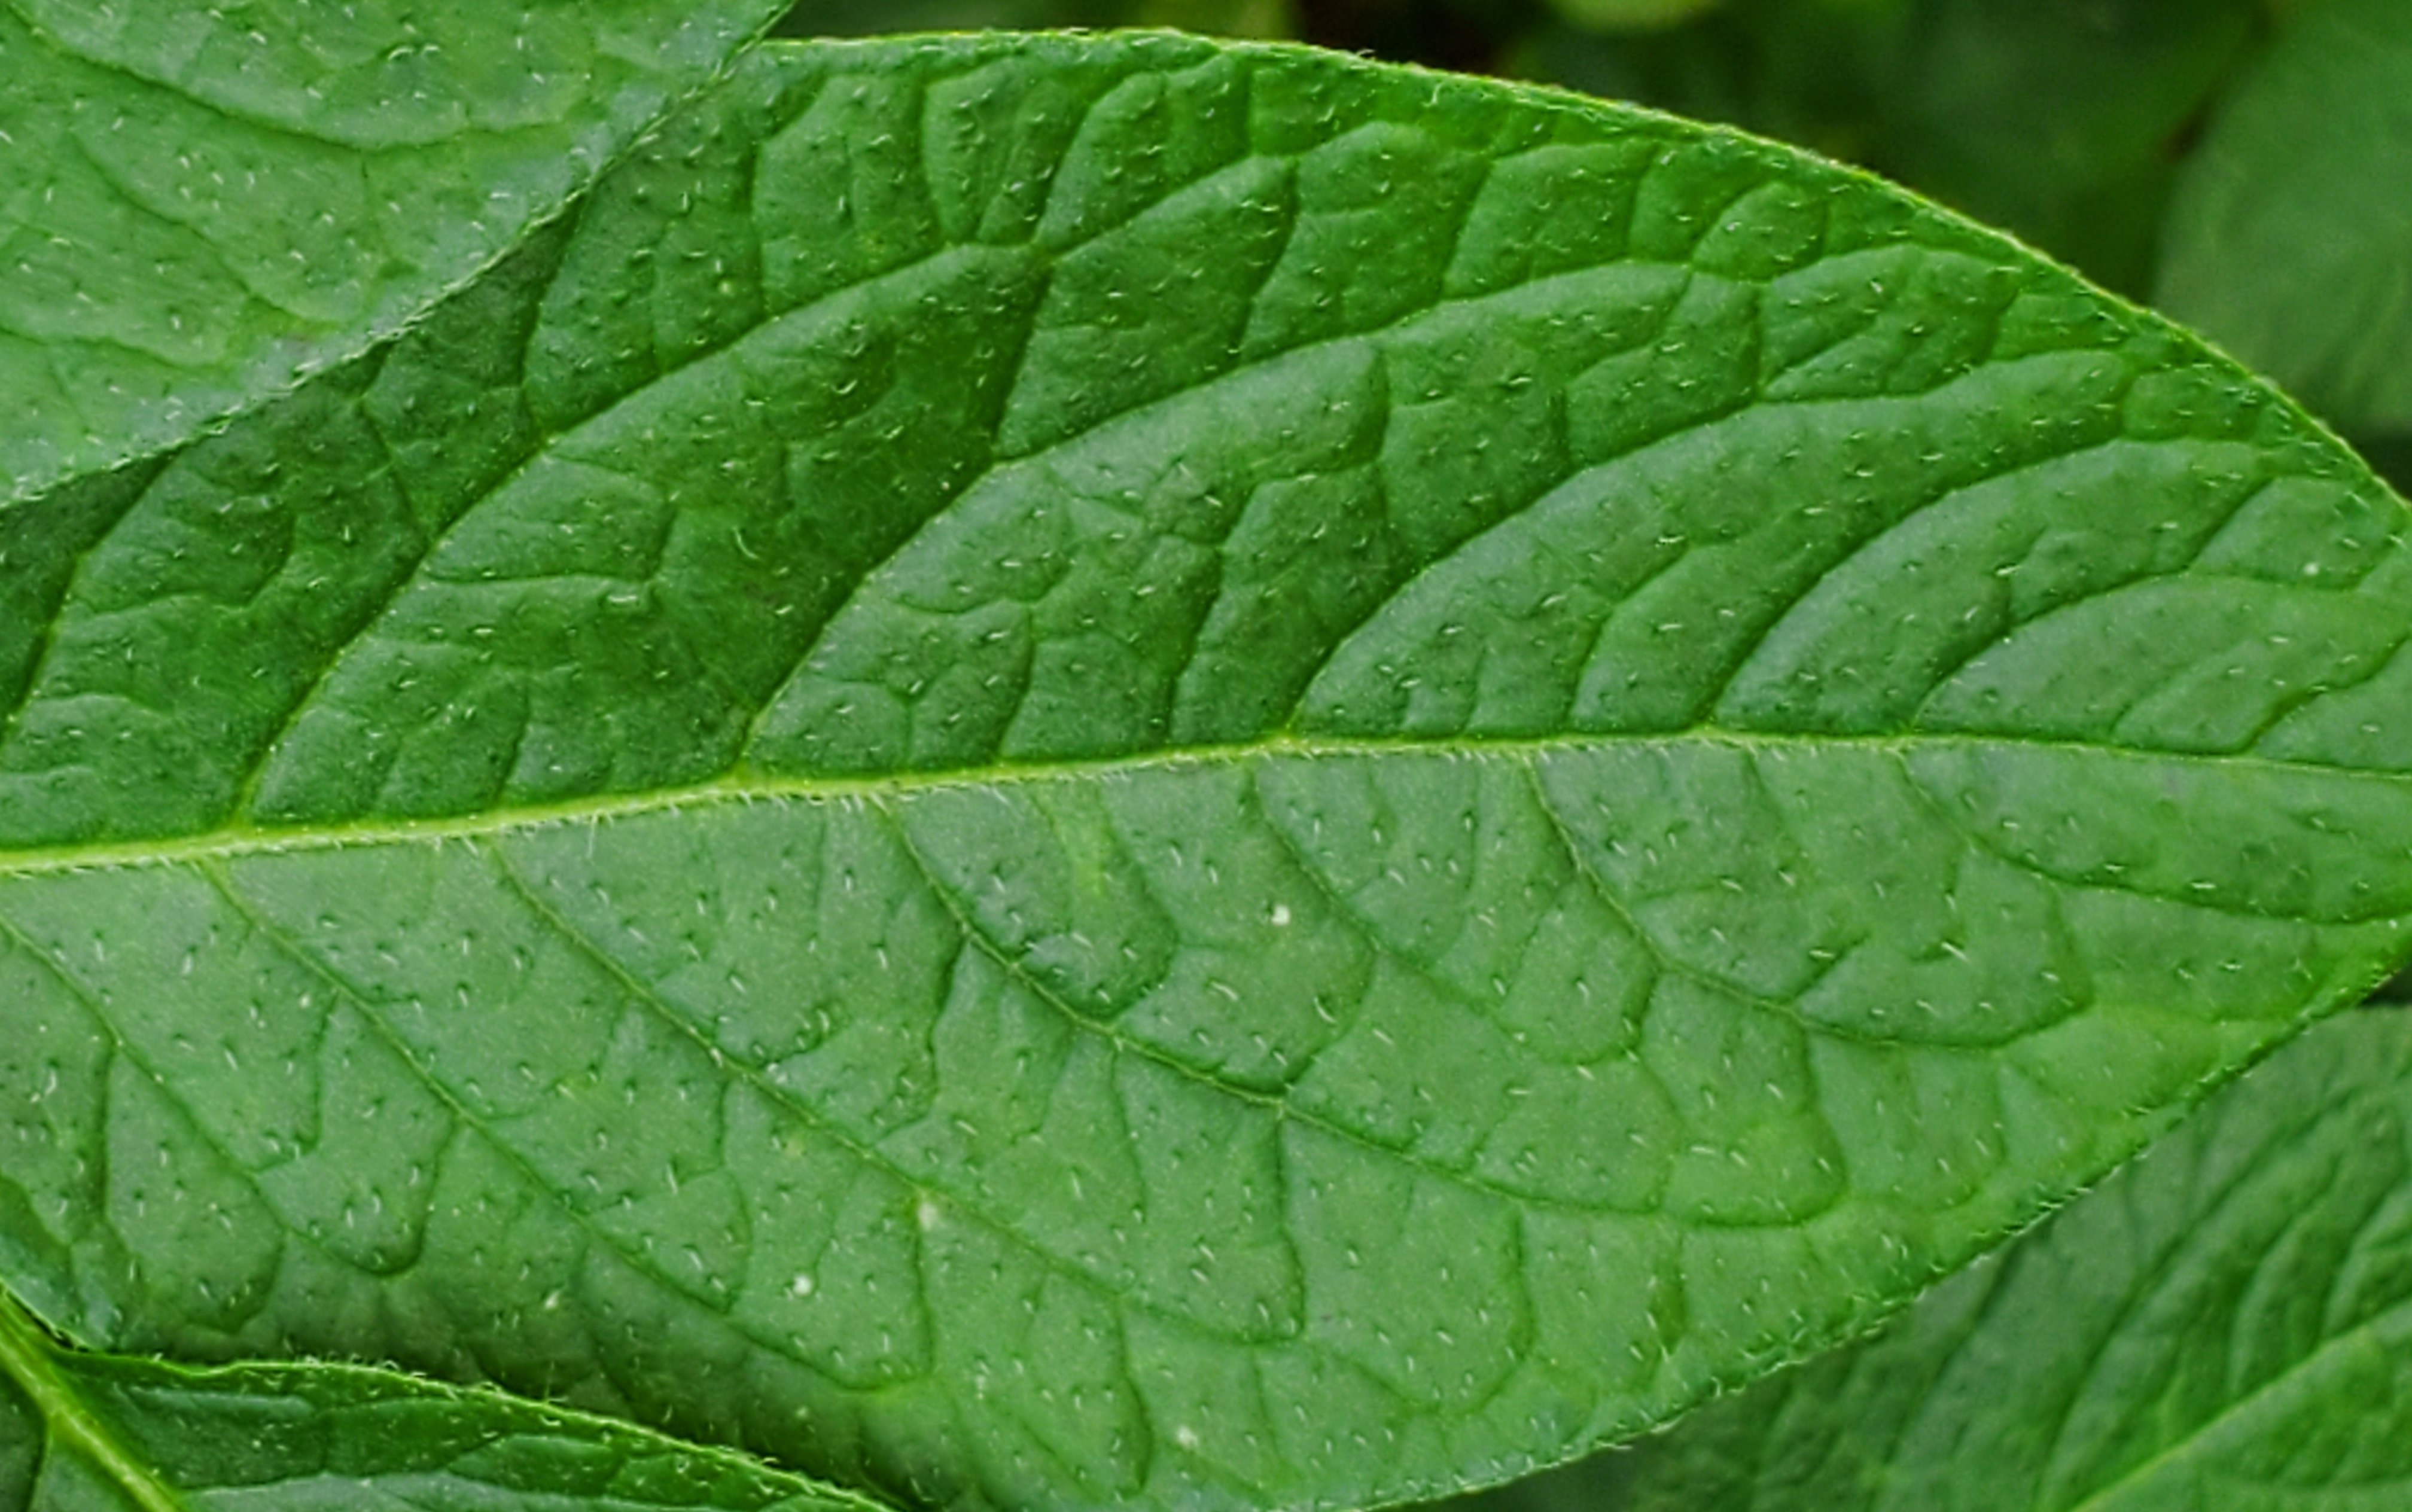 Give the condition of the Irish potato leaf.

healthy
